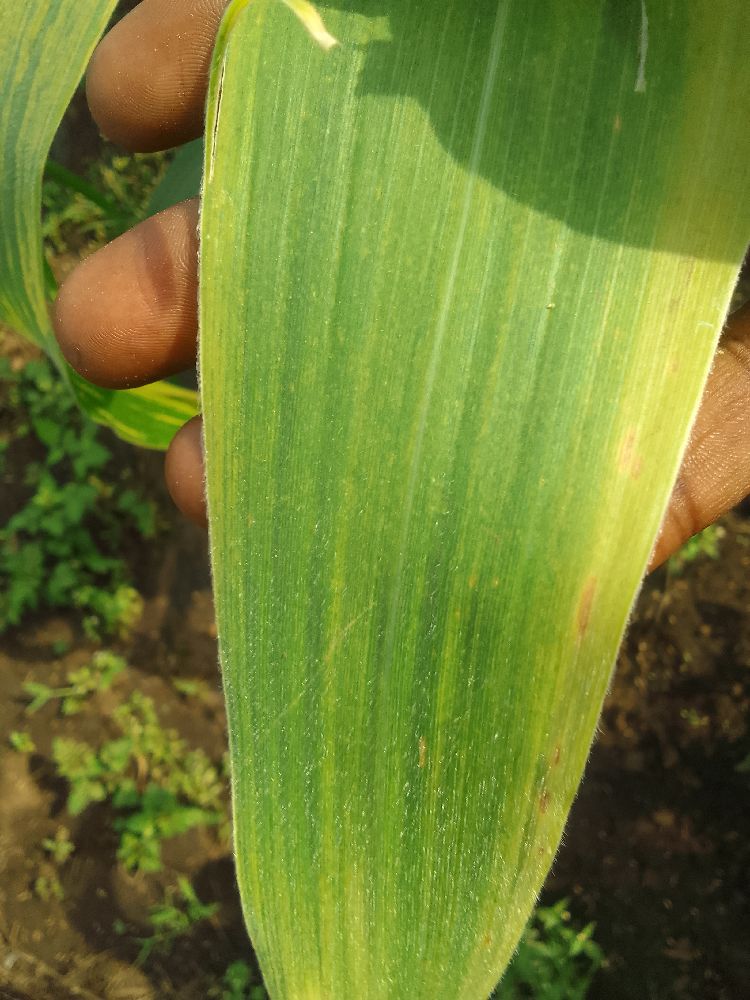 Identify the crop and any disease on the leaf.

maize, maize lethal necrosis
